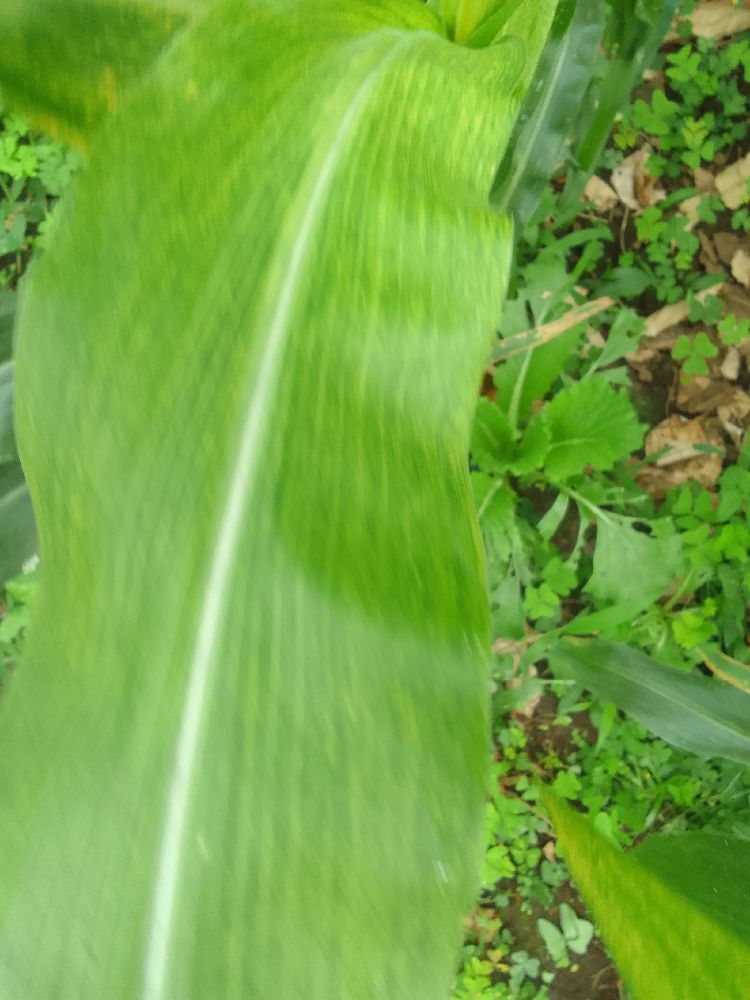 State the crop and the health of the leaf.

maize, maize lethal necrosis
